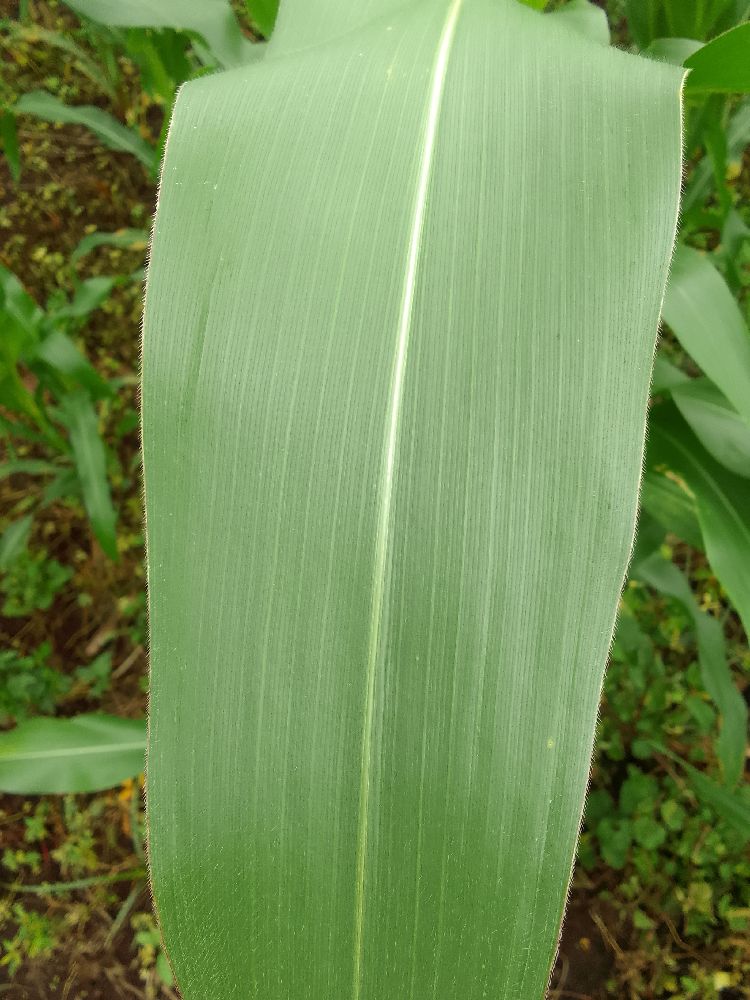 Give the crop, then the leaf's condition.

maize, healthy
